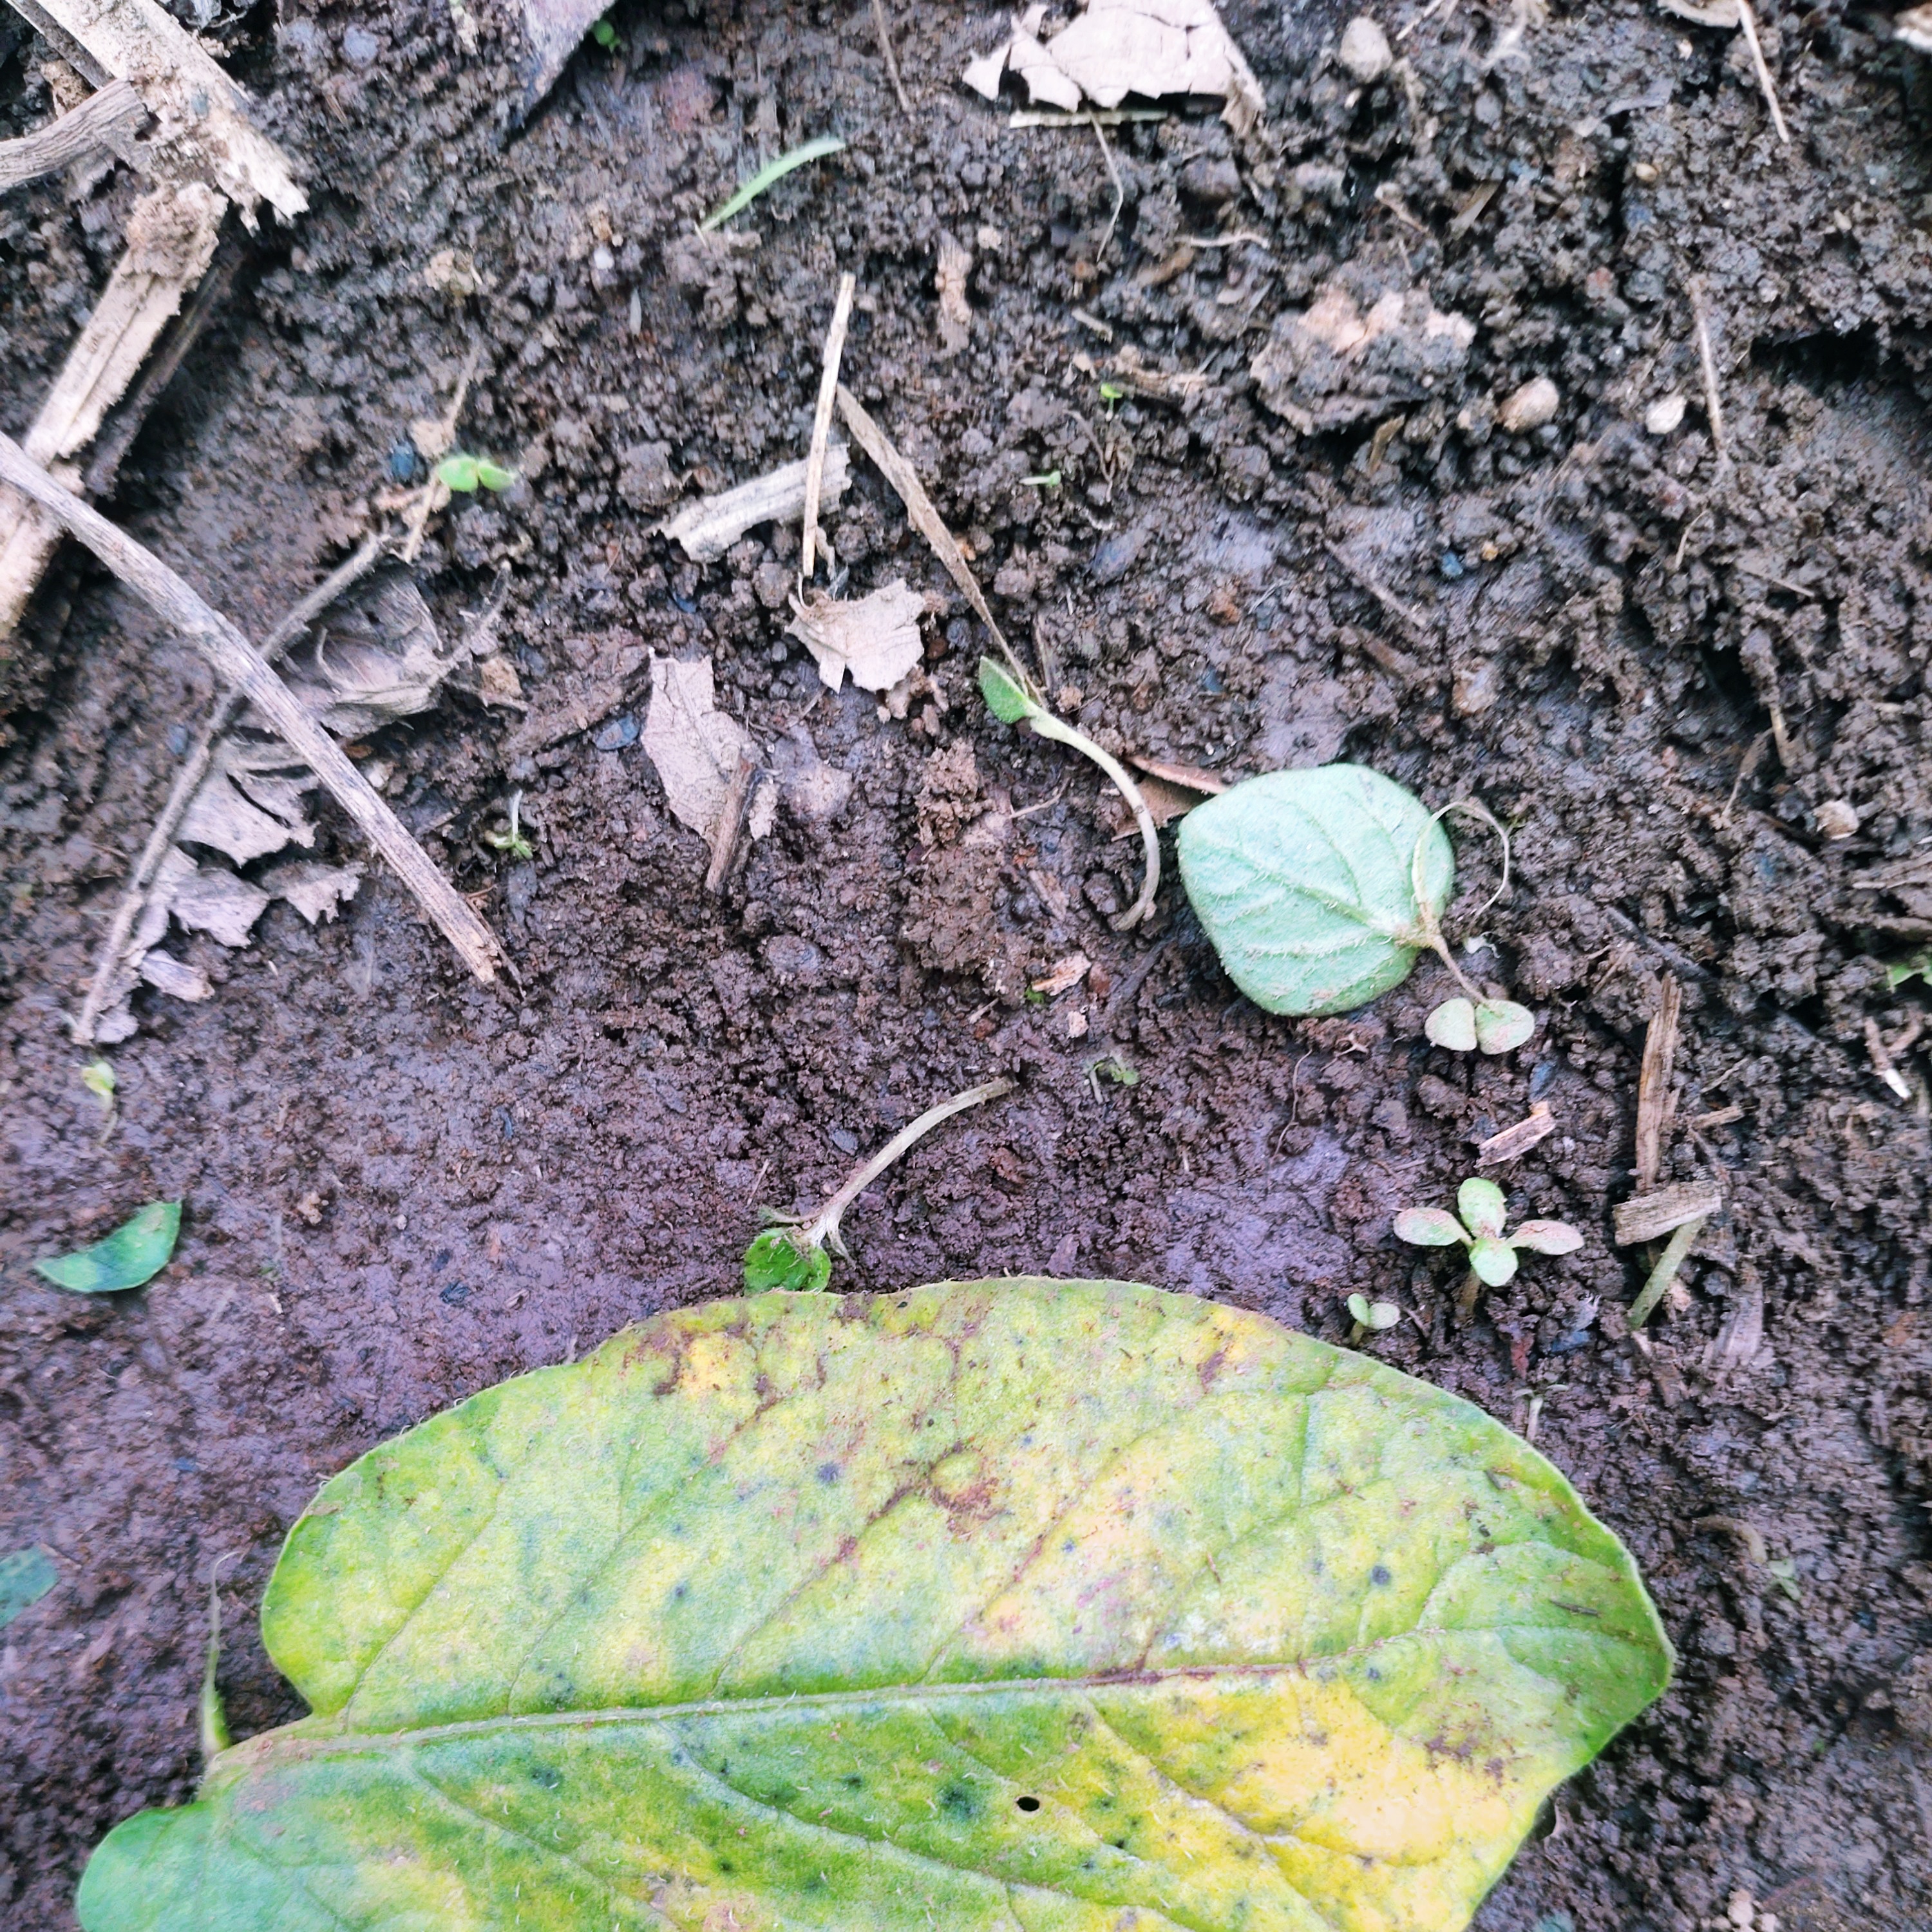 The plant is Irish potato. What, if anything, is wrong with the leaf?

late blight
